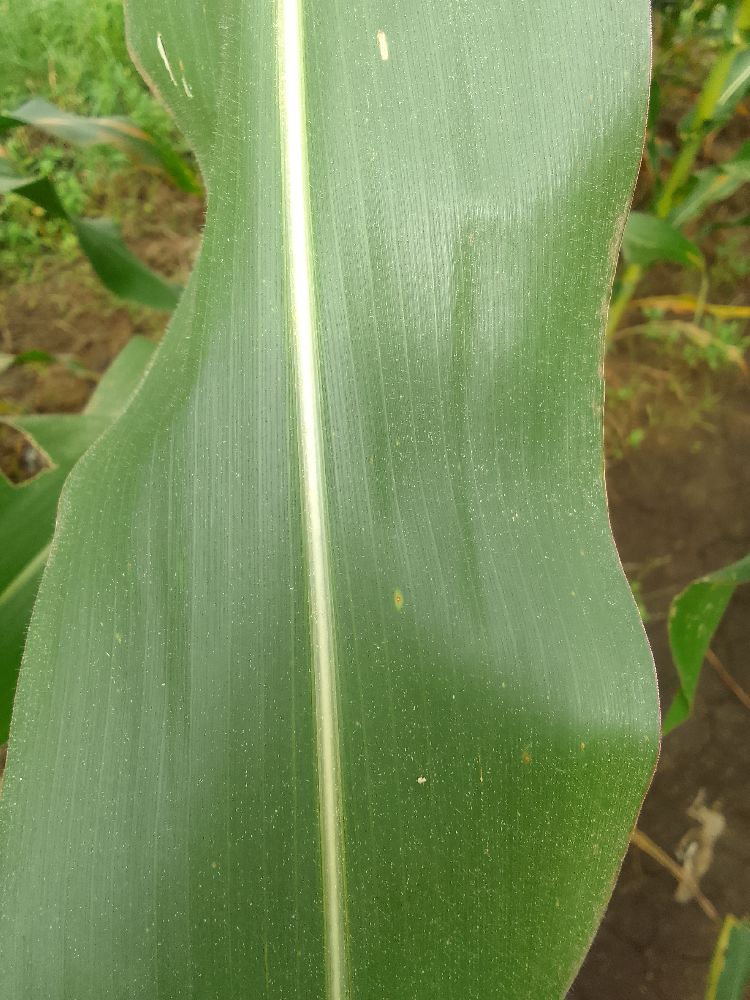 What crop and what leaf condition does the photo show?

maize, healthy
